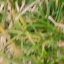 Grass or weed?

grass
